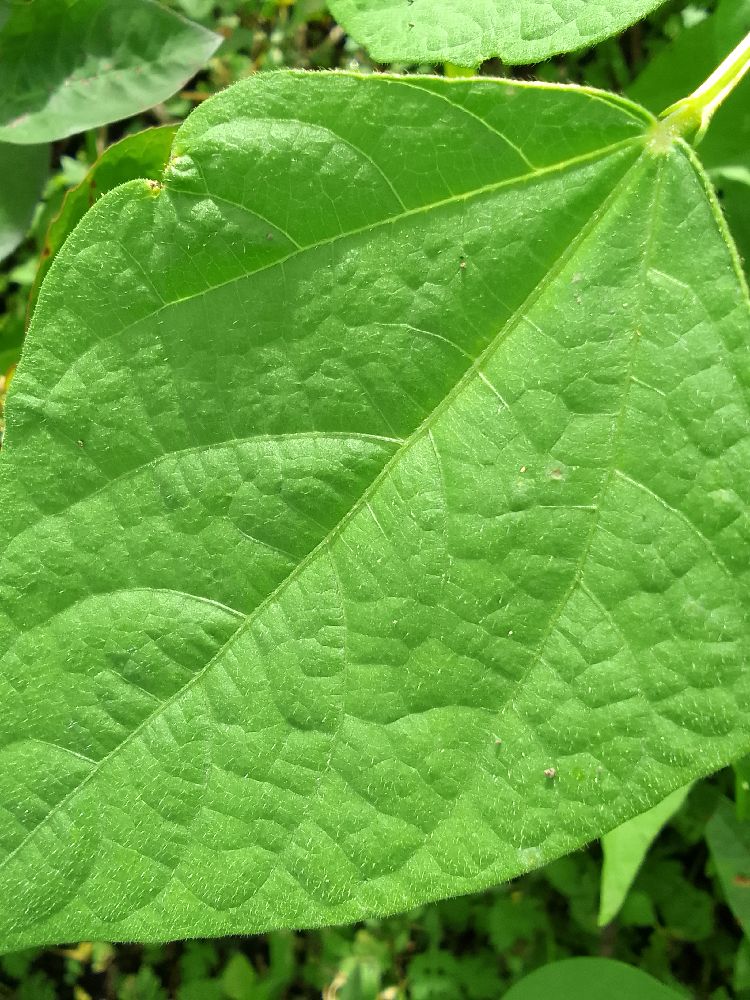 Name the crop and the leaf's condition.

common bean, healthy
